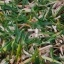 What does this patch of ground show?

grass
